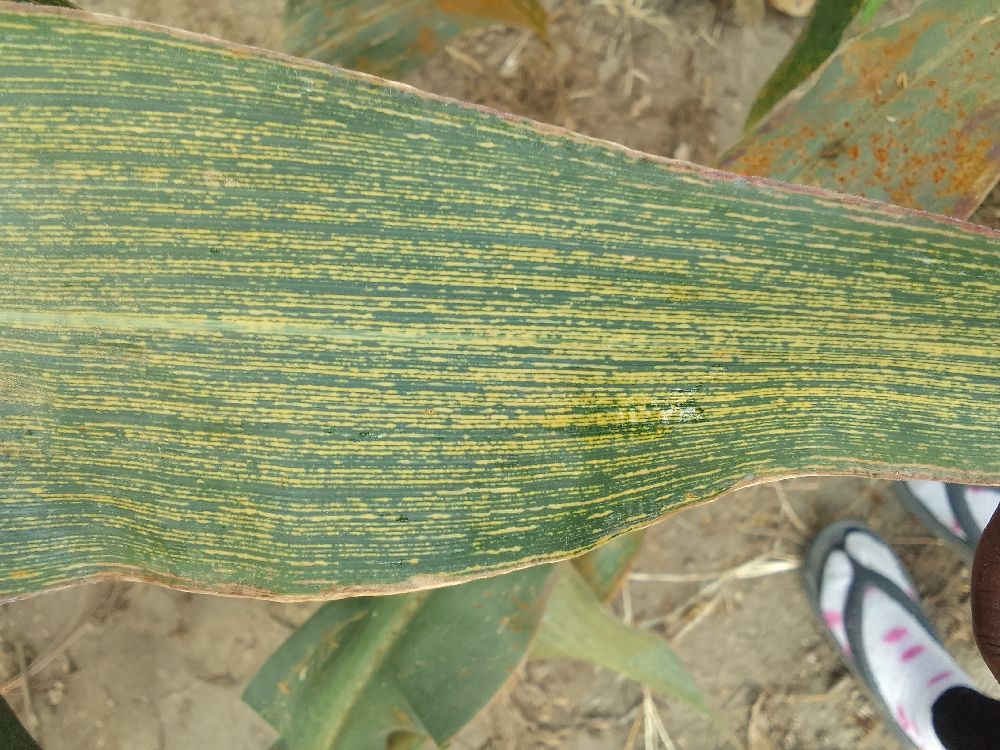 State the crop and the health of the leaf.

maize, maize streak virus
